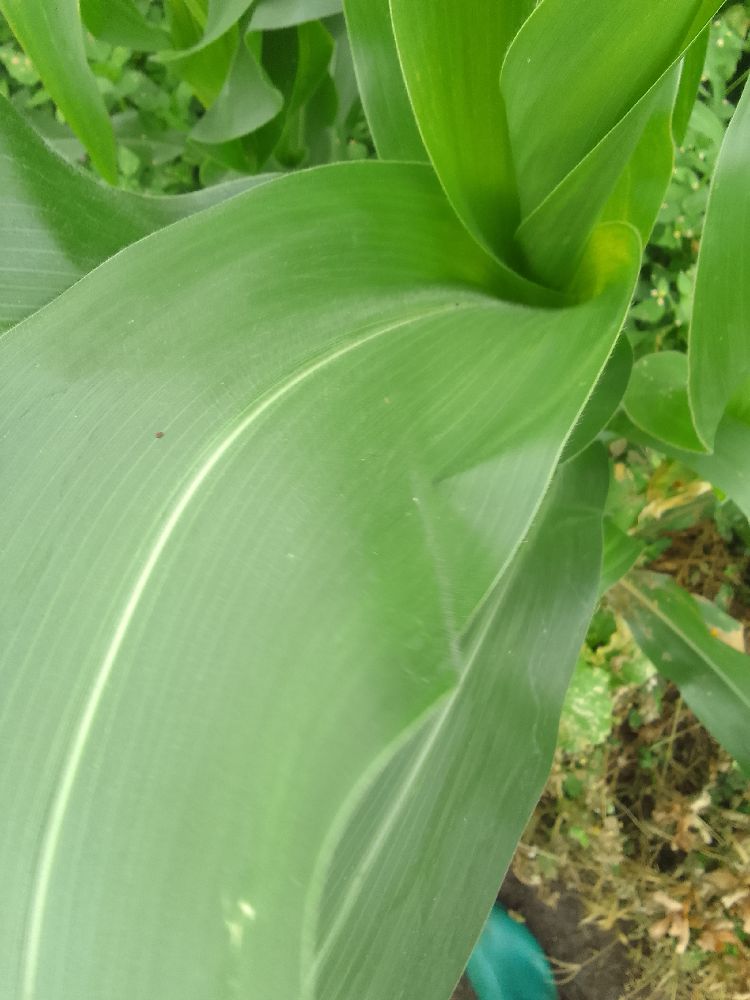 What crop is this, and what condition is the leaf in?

maize, healthy
